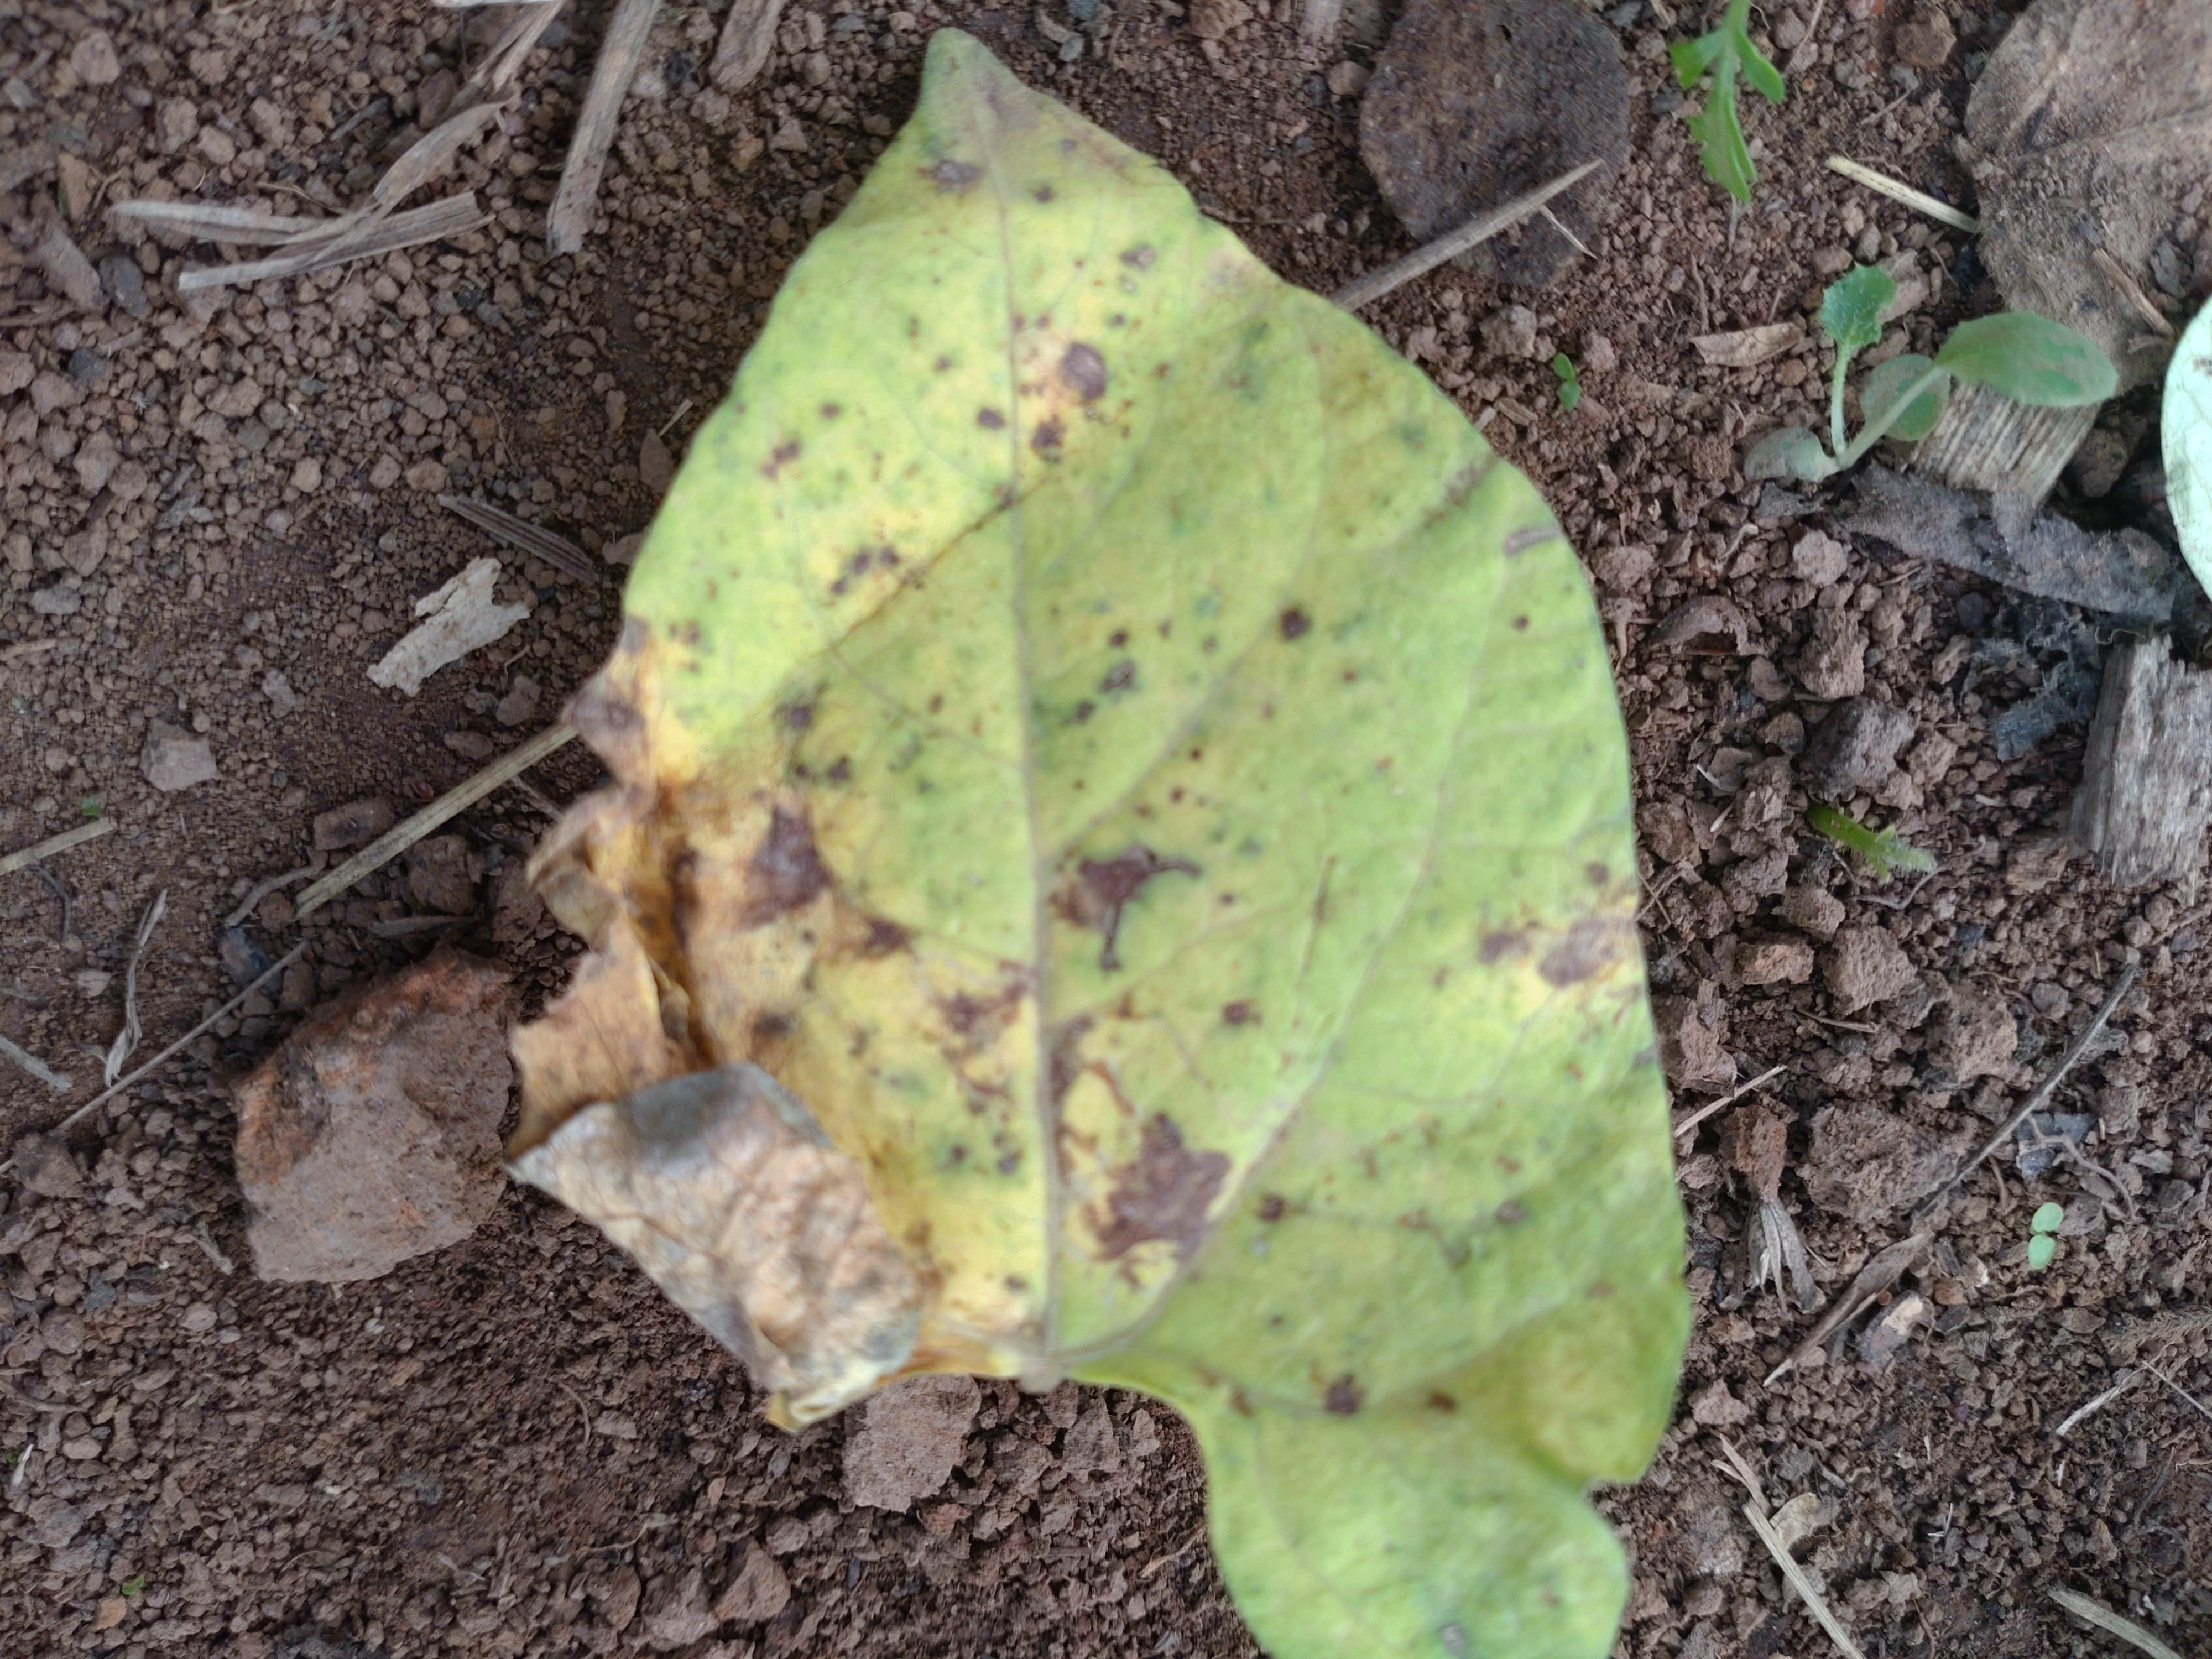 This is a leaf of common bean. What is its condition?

anthracnose
